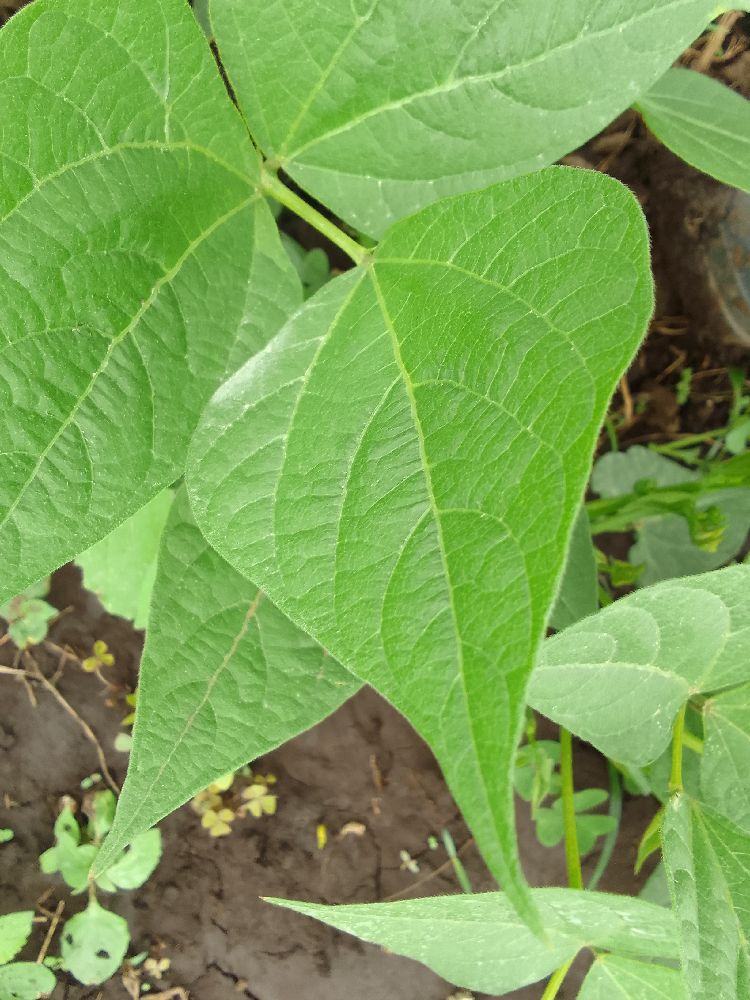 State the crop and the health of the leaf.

common bean, healthy
